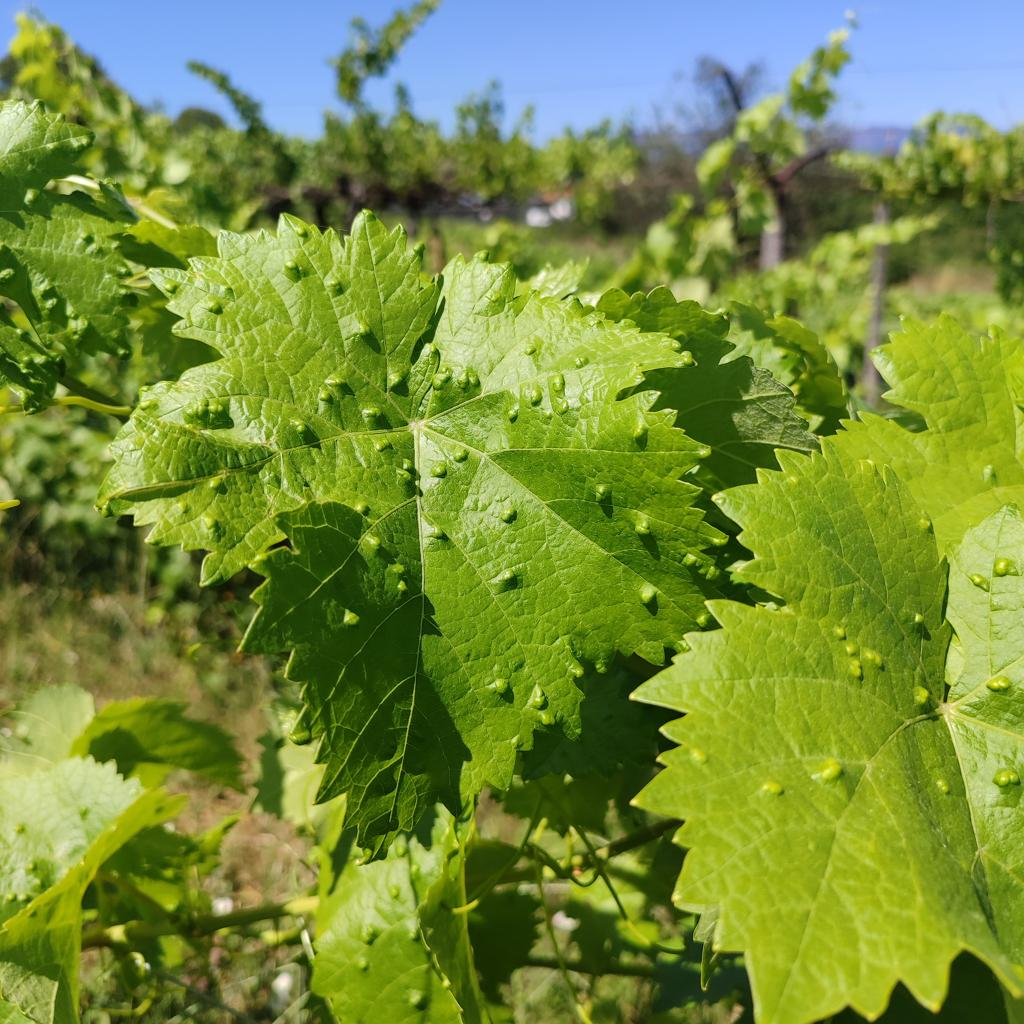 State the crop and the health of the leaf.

grapevine, erineum mite
